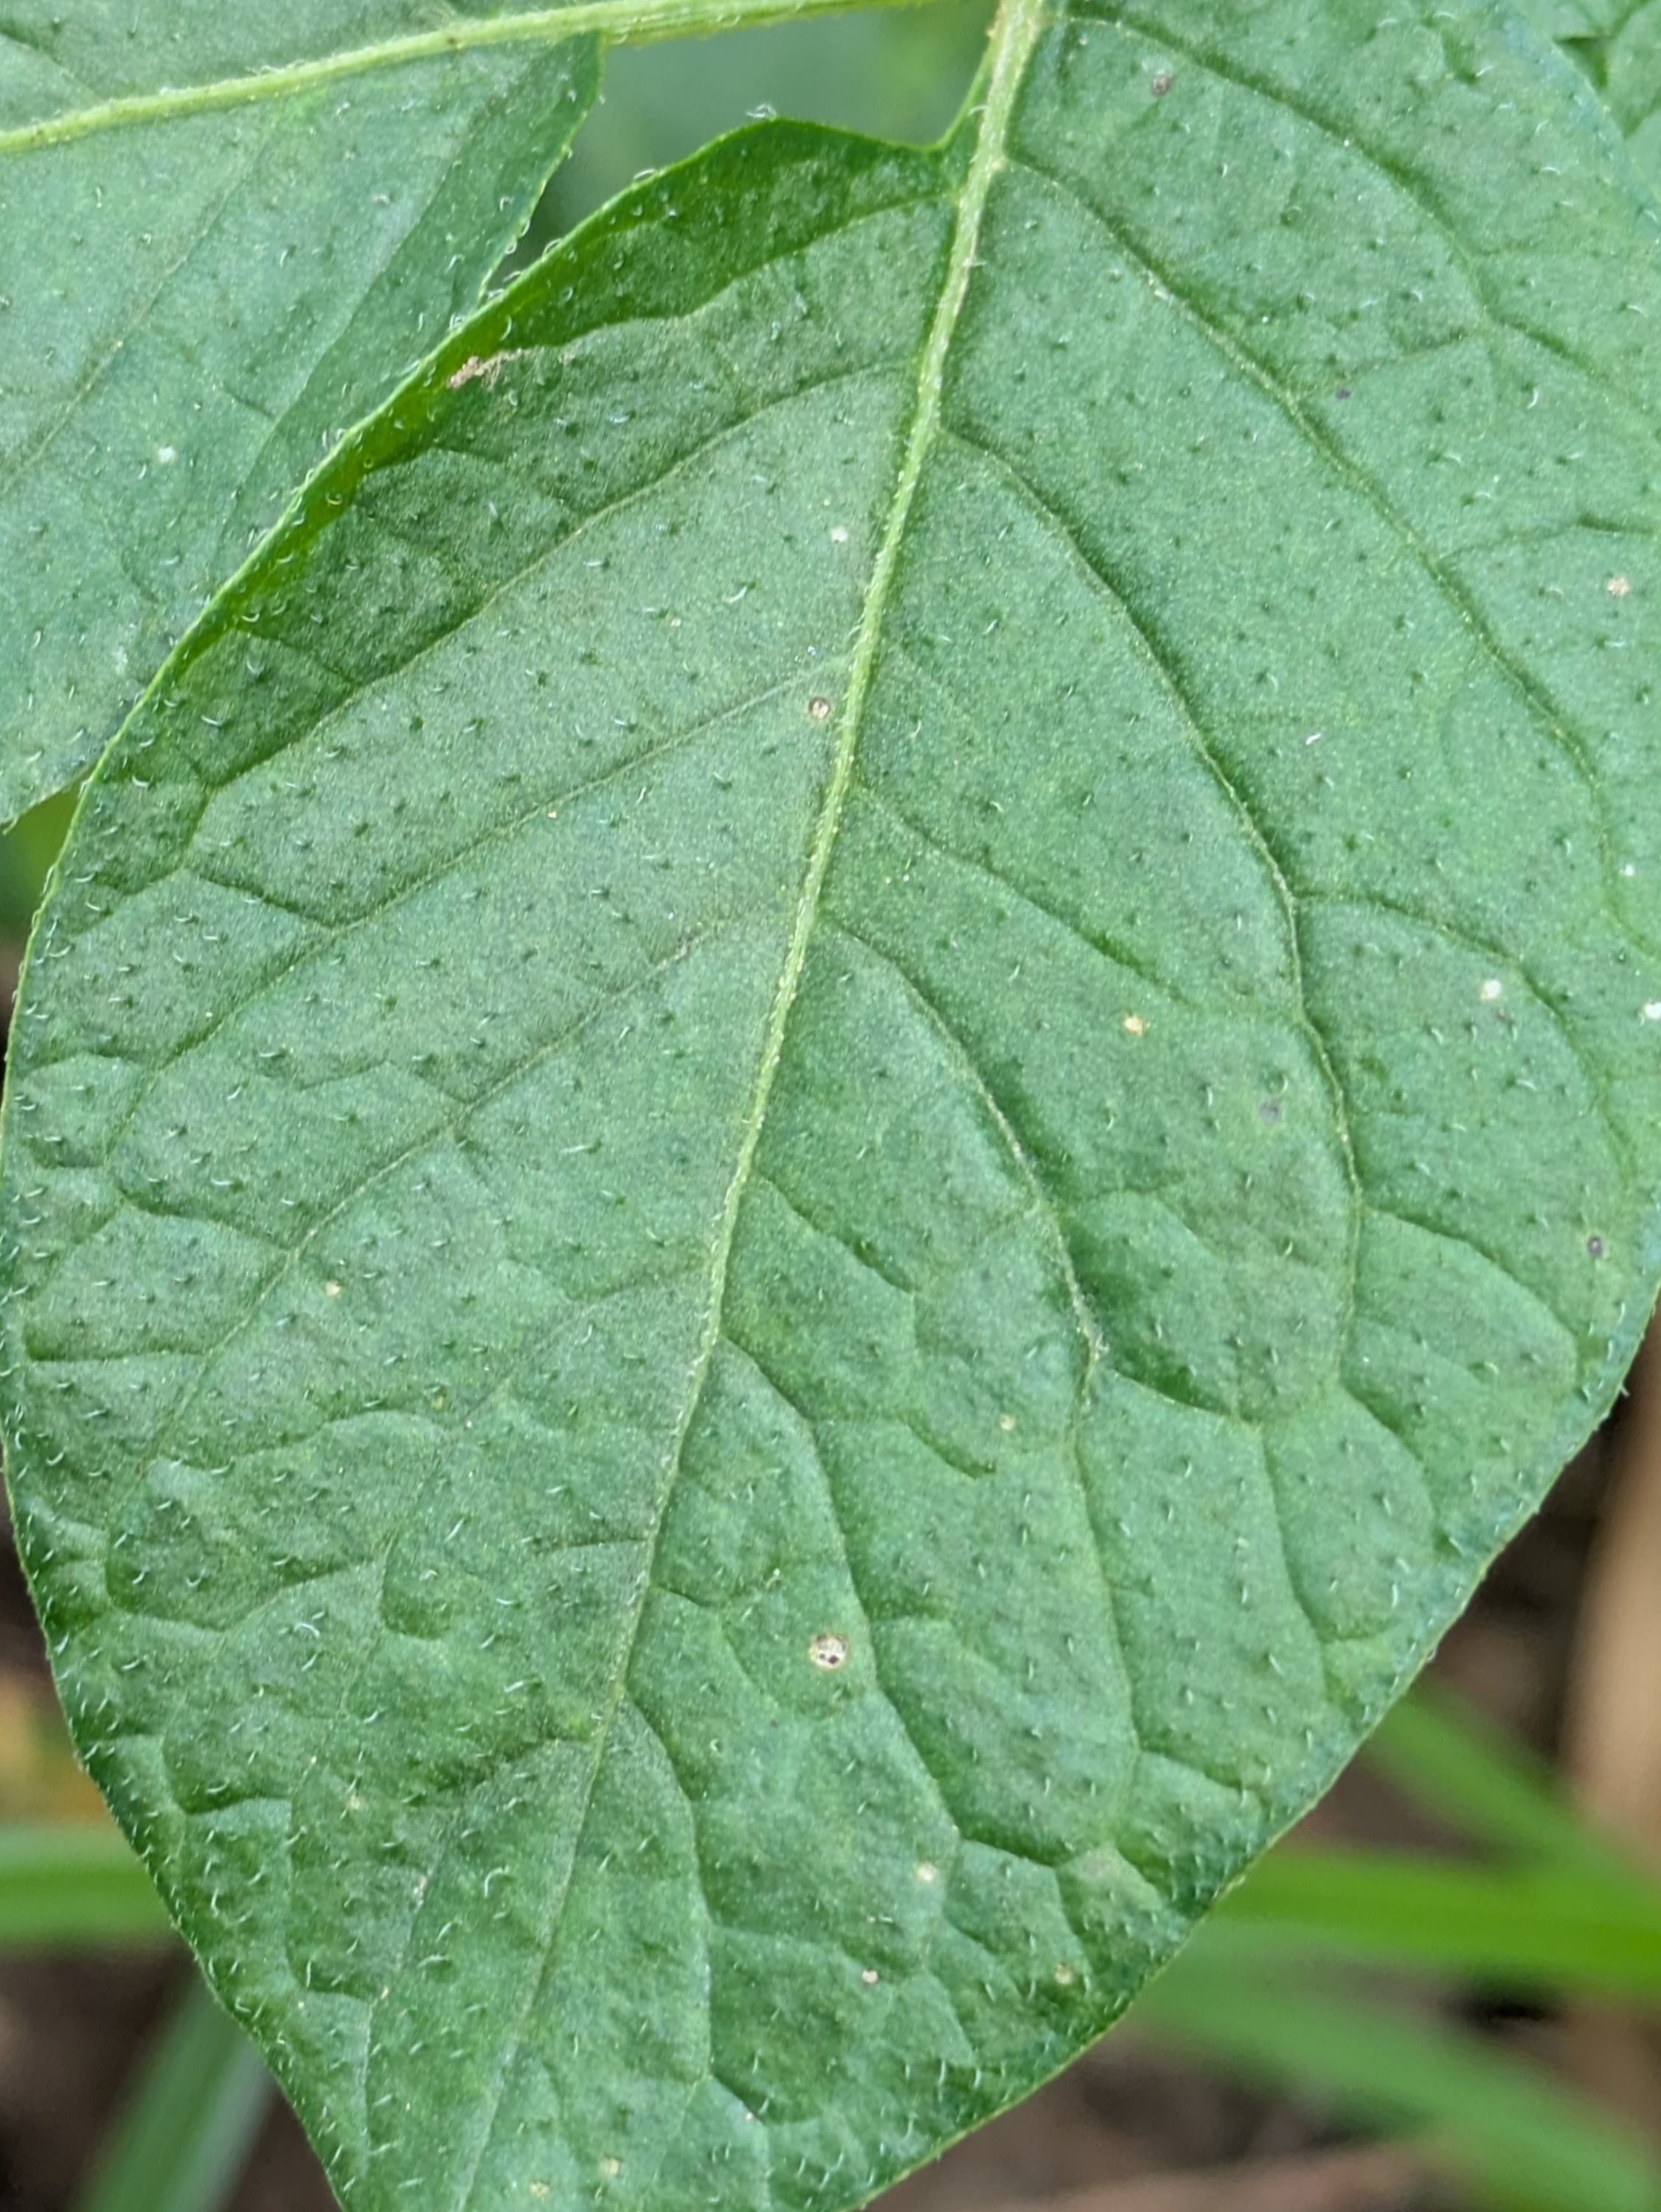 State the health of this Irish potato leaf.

healthy
